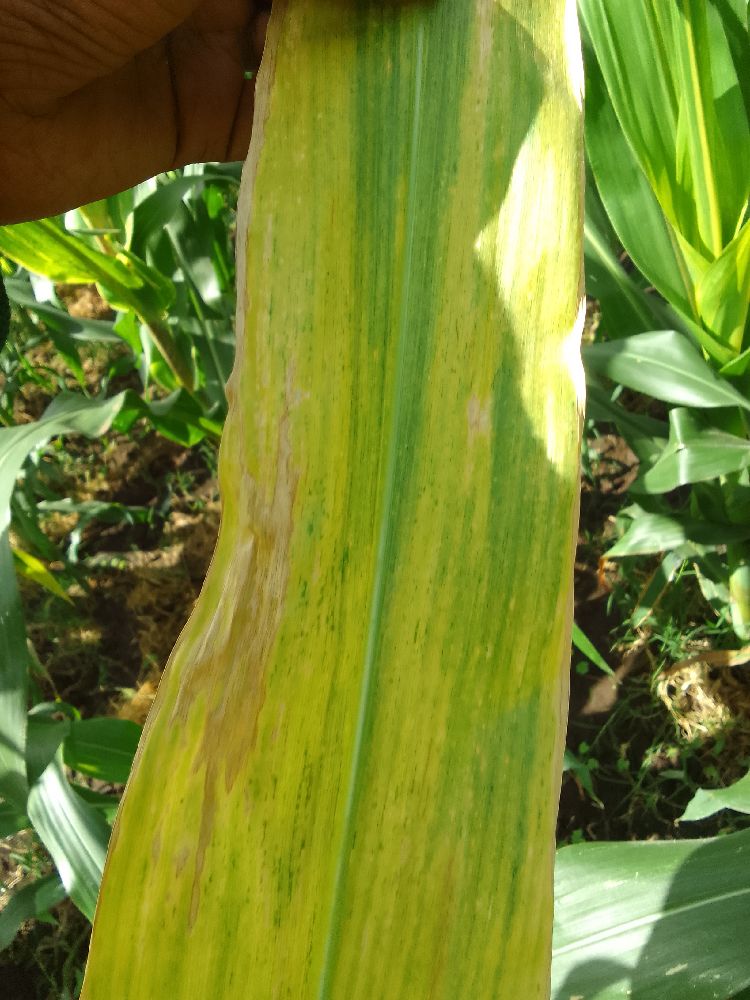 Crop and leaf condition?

maize, maize lethal necrosis
